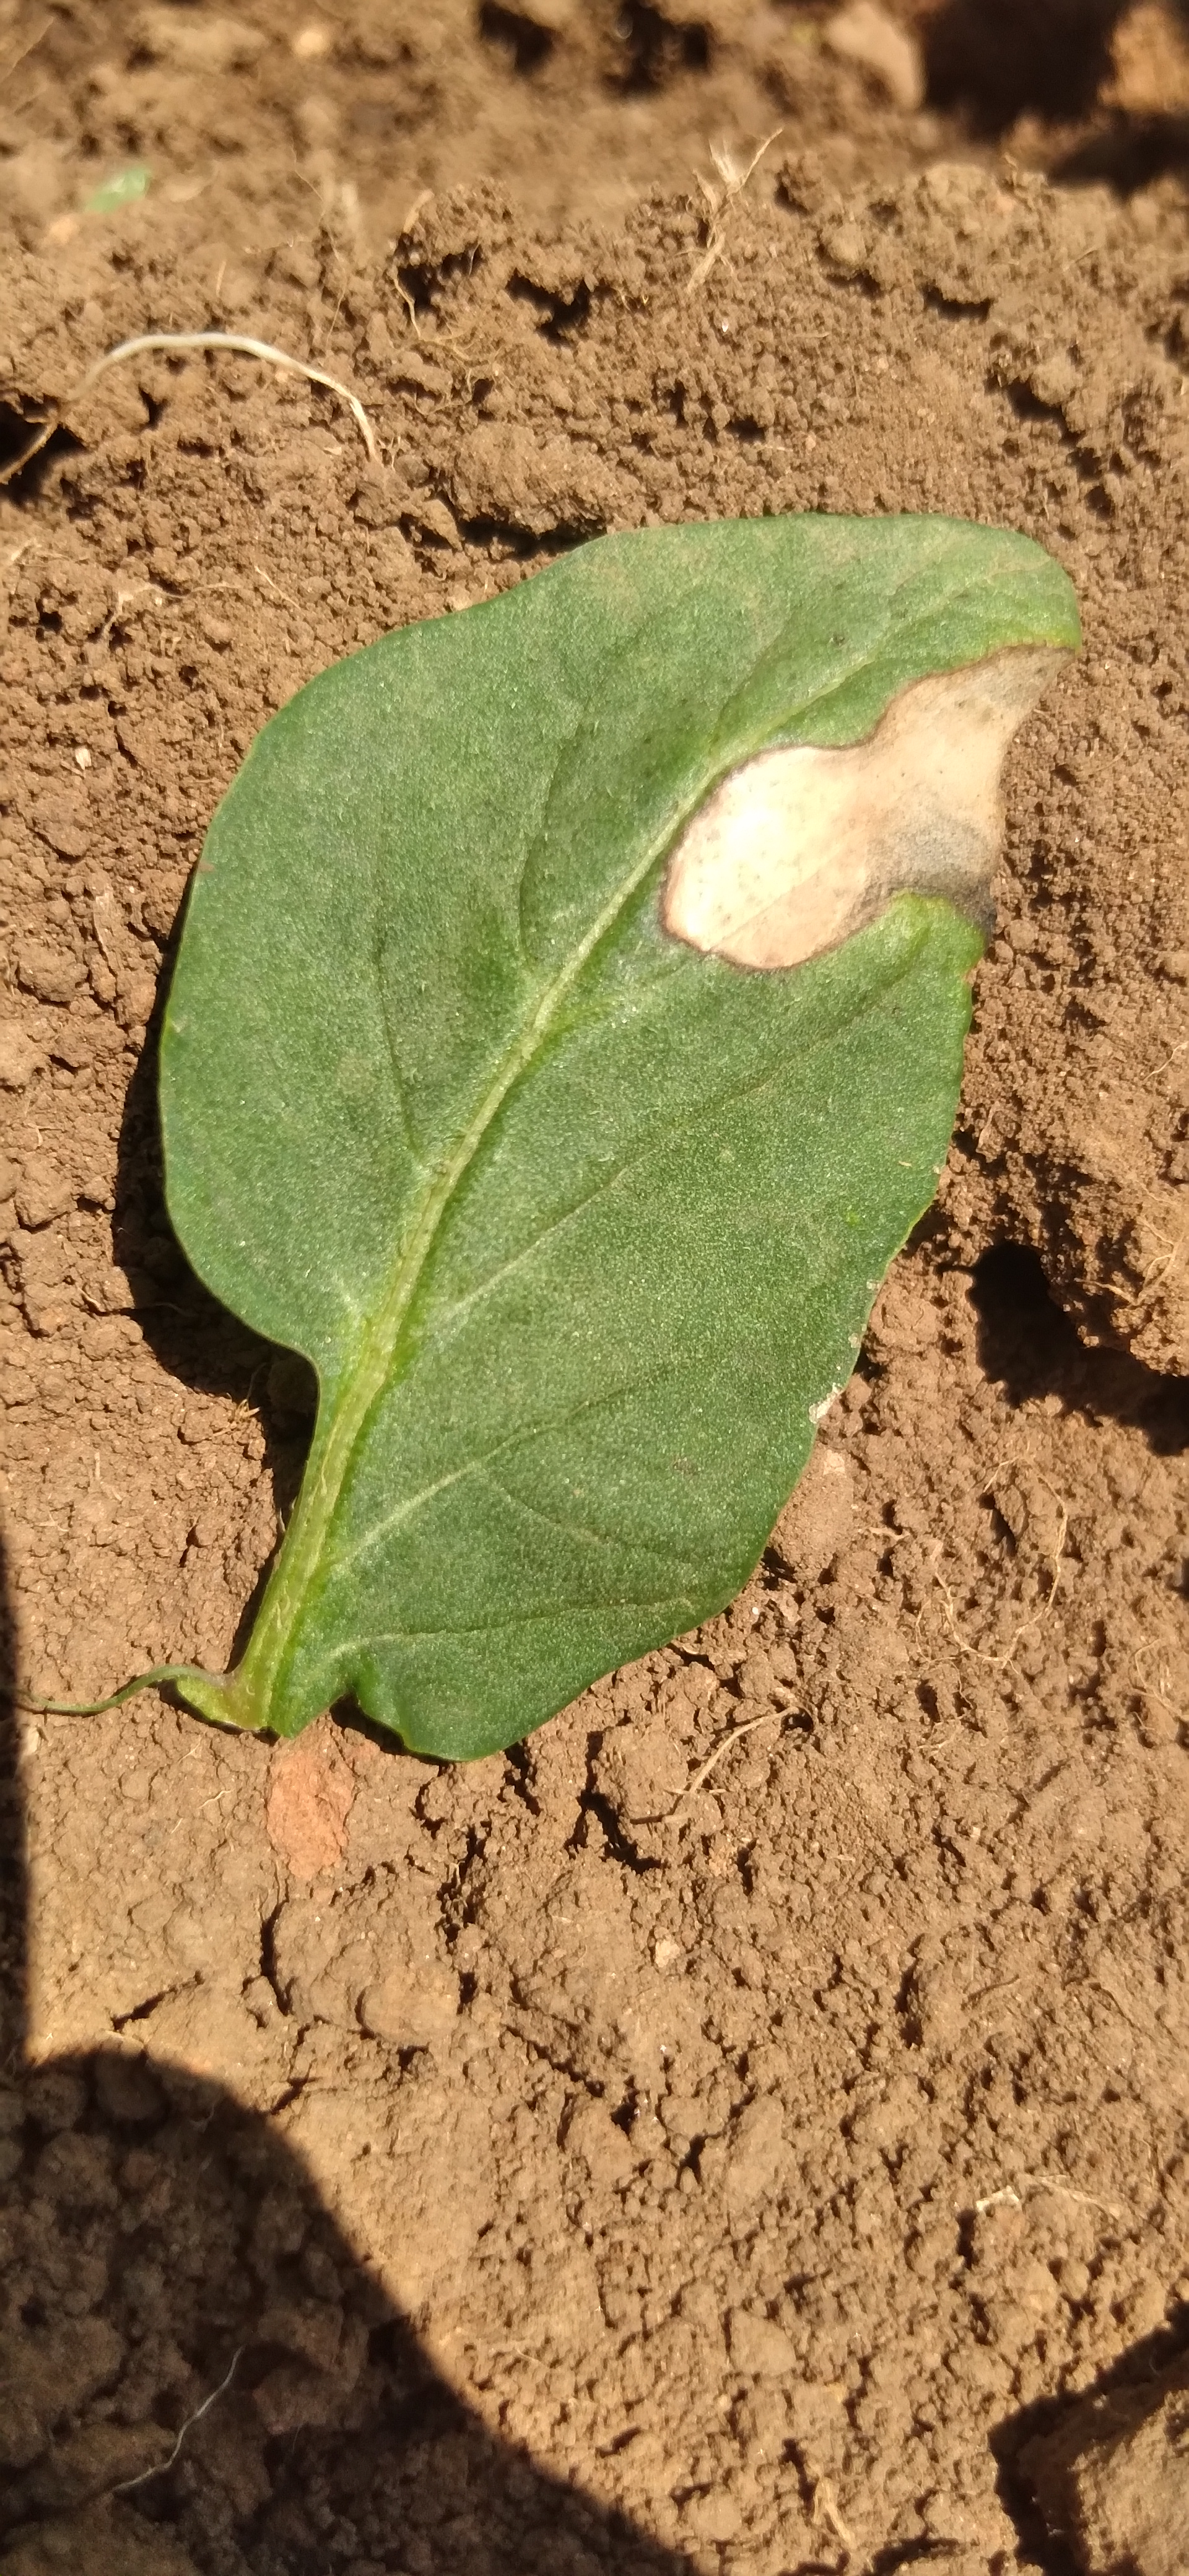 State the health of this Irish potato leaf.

early blight
